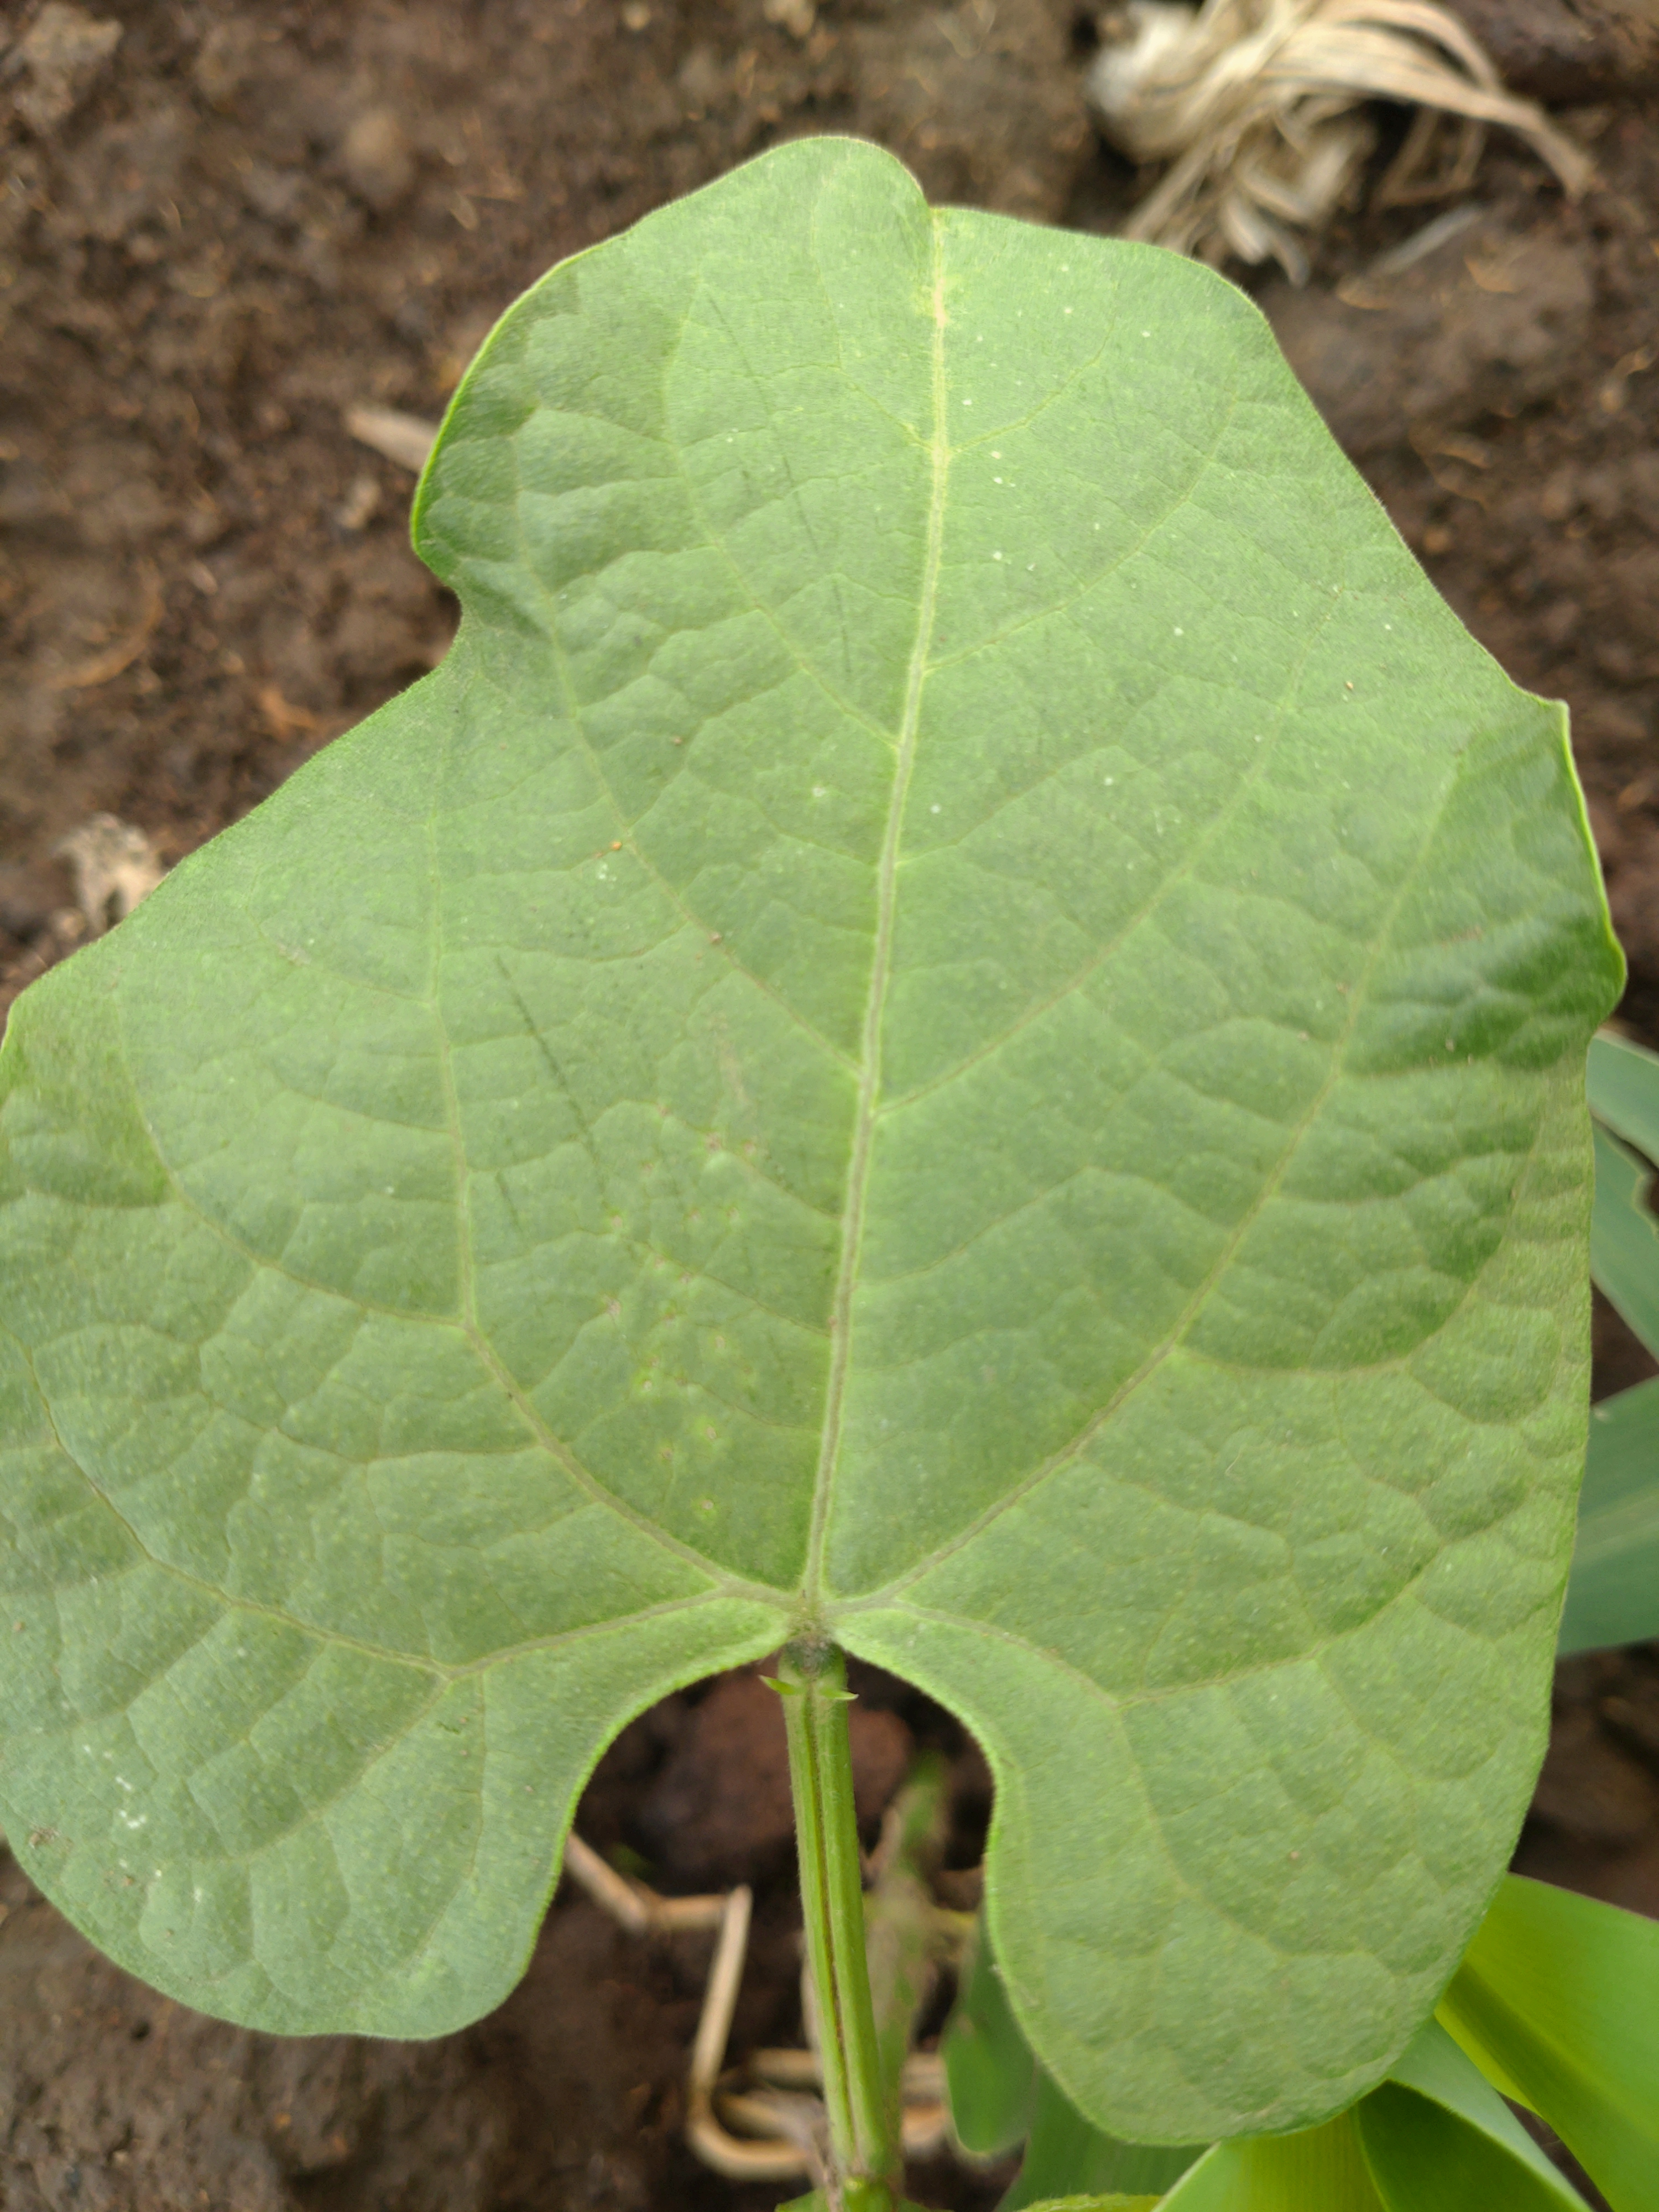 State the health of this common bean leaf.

healthy
